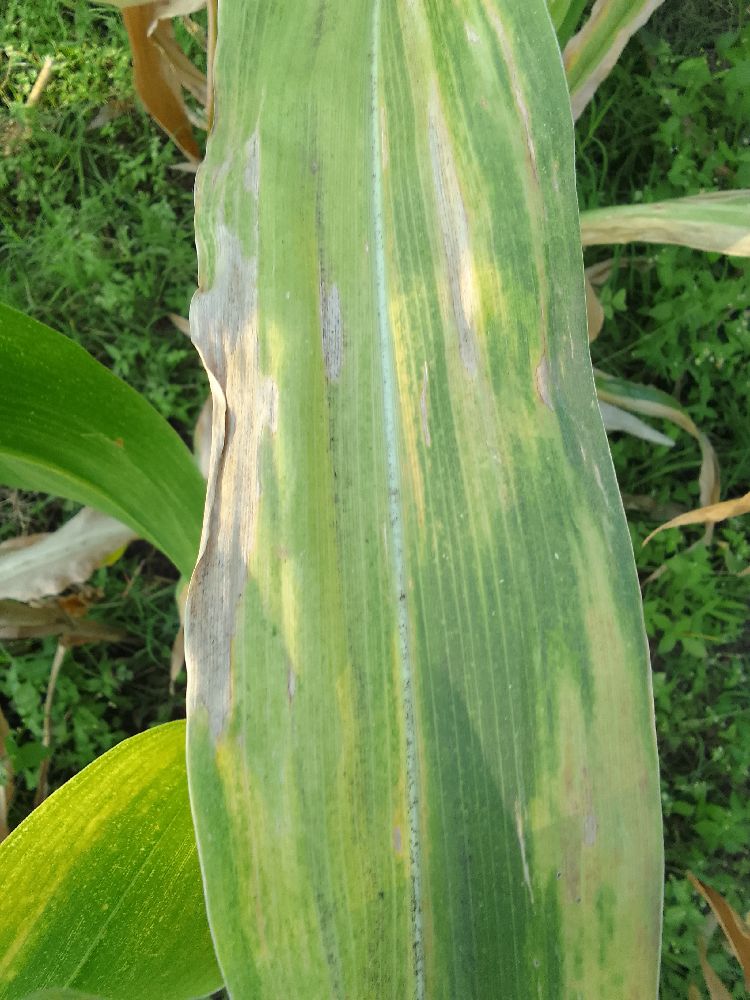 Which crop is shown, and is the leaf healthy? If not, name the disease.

maize, maize lethal necrosis
